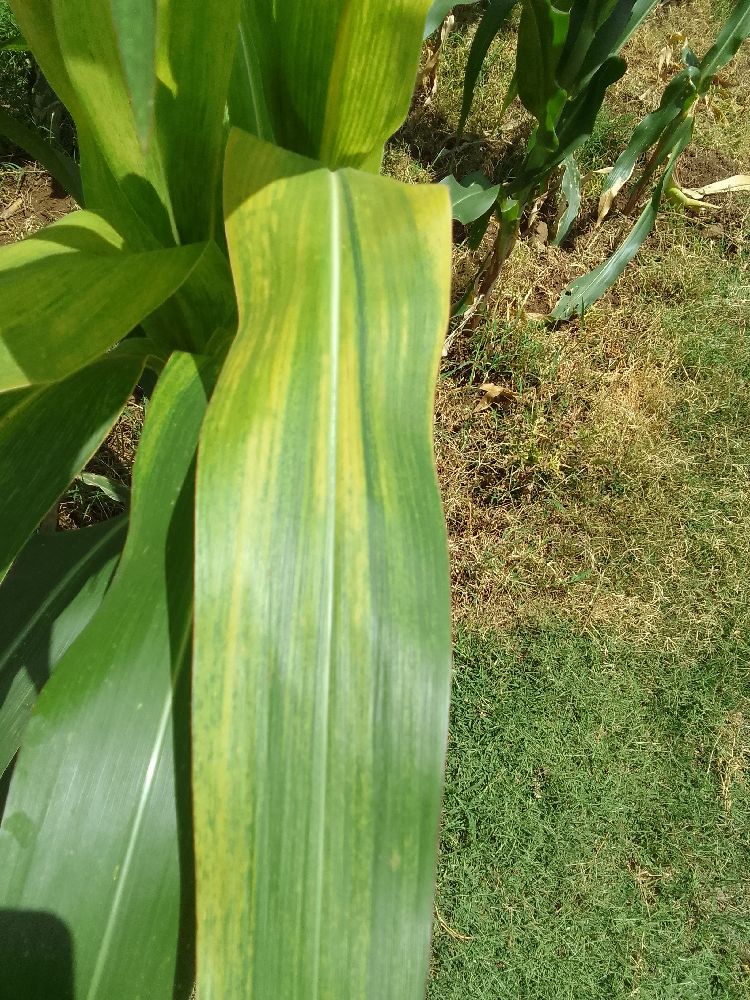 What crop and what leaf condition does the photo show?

maize, maize lethal necrosis
